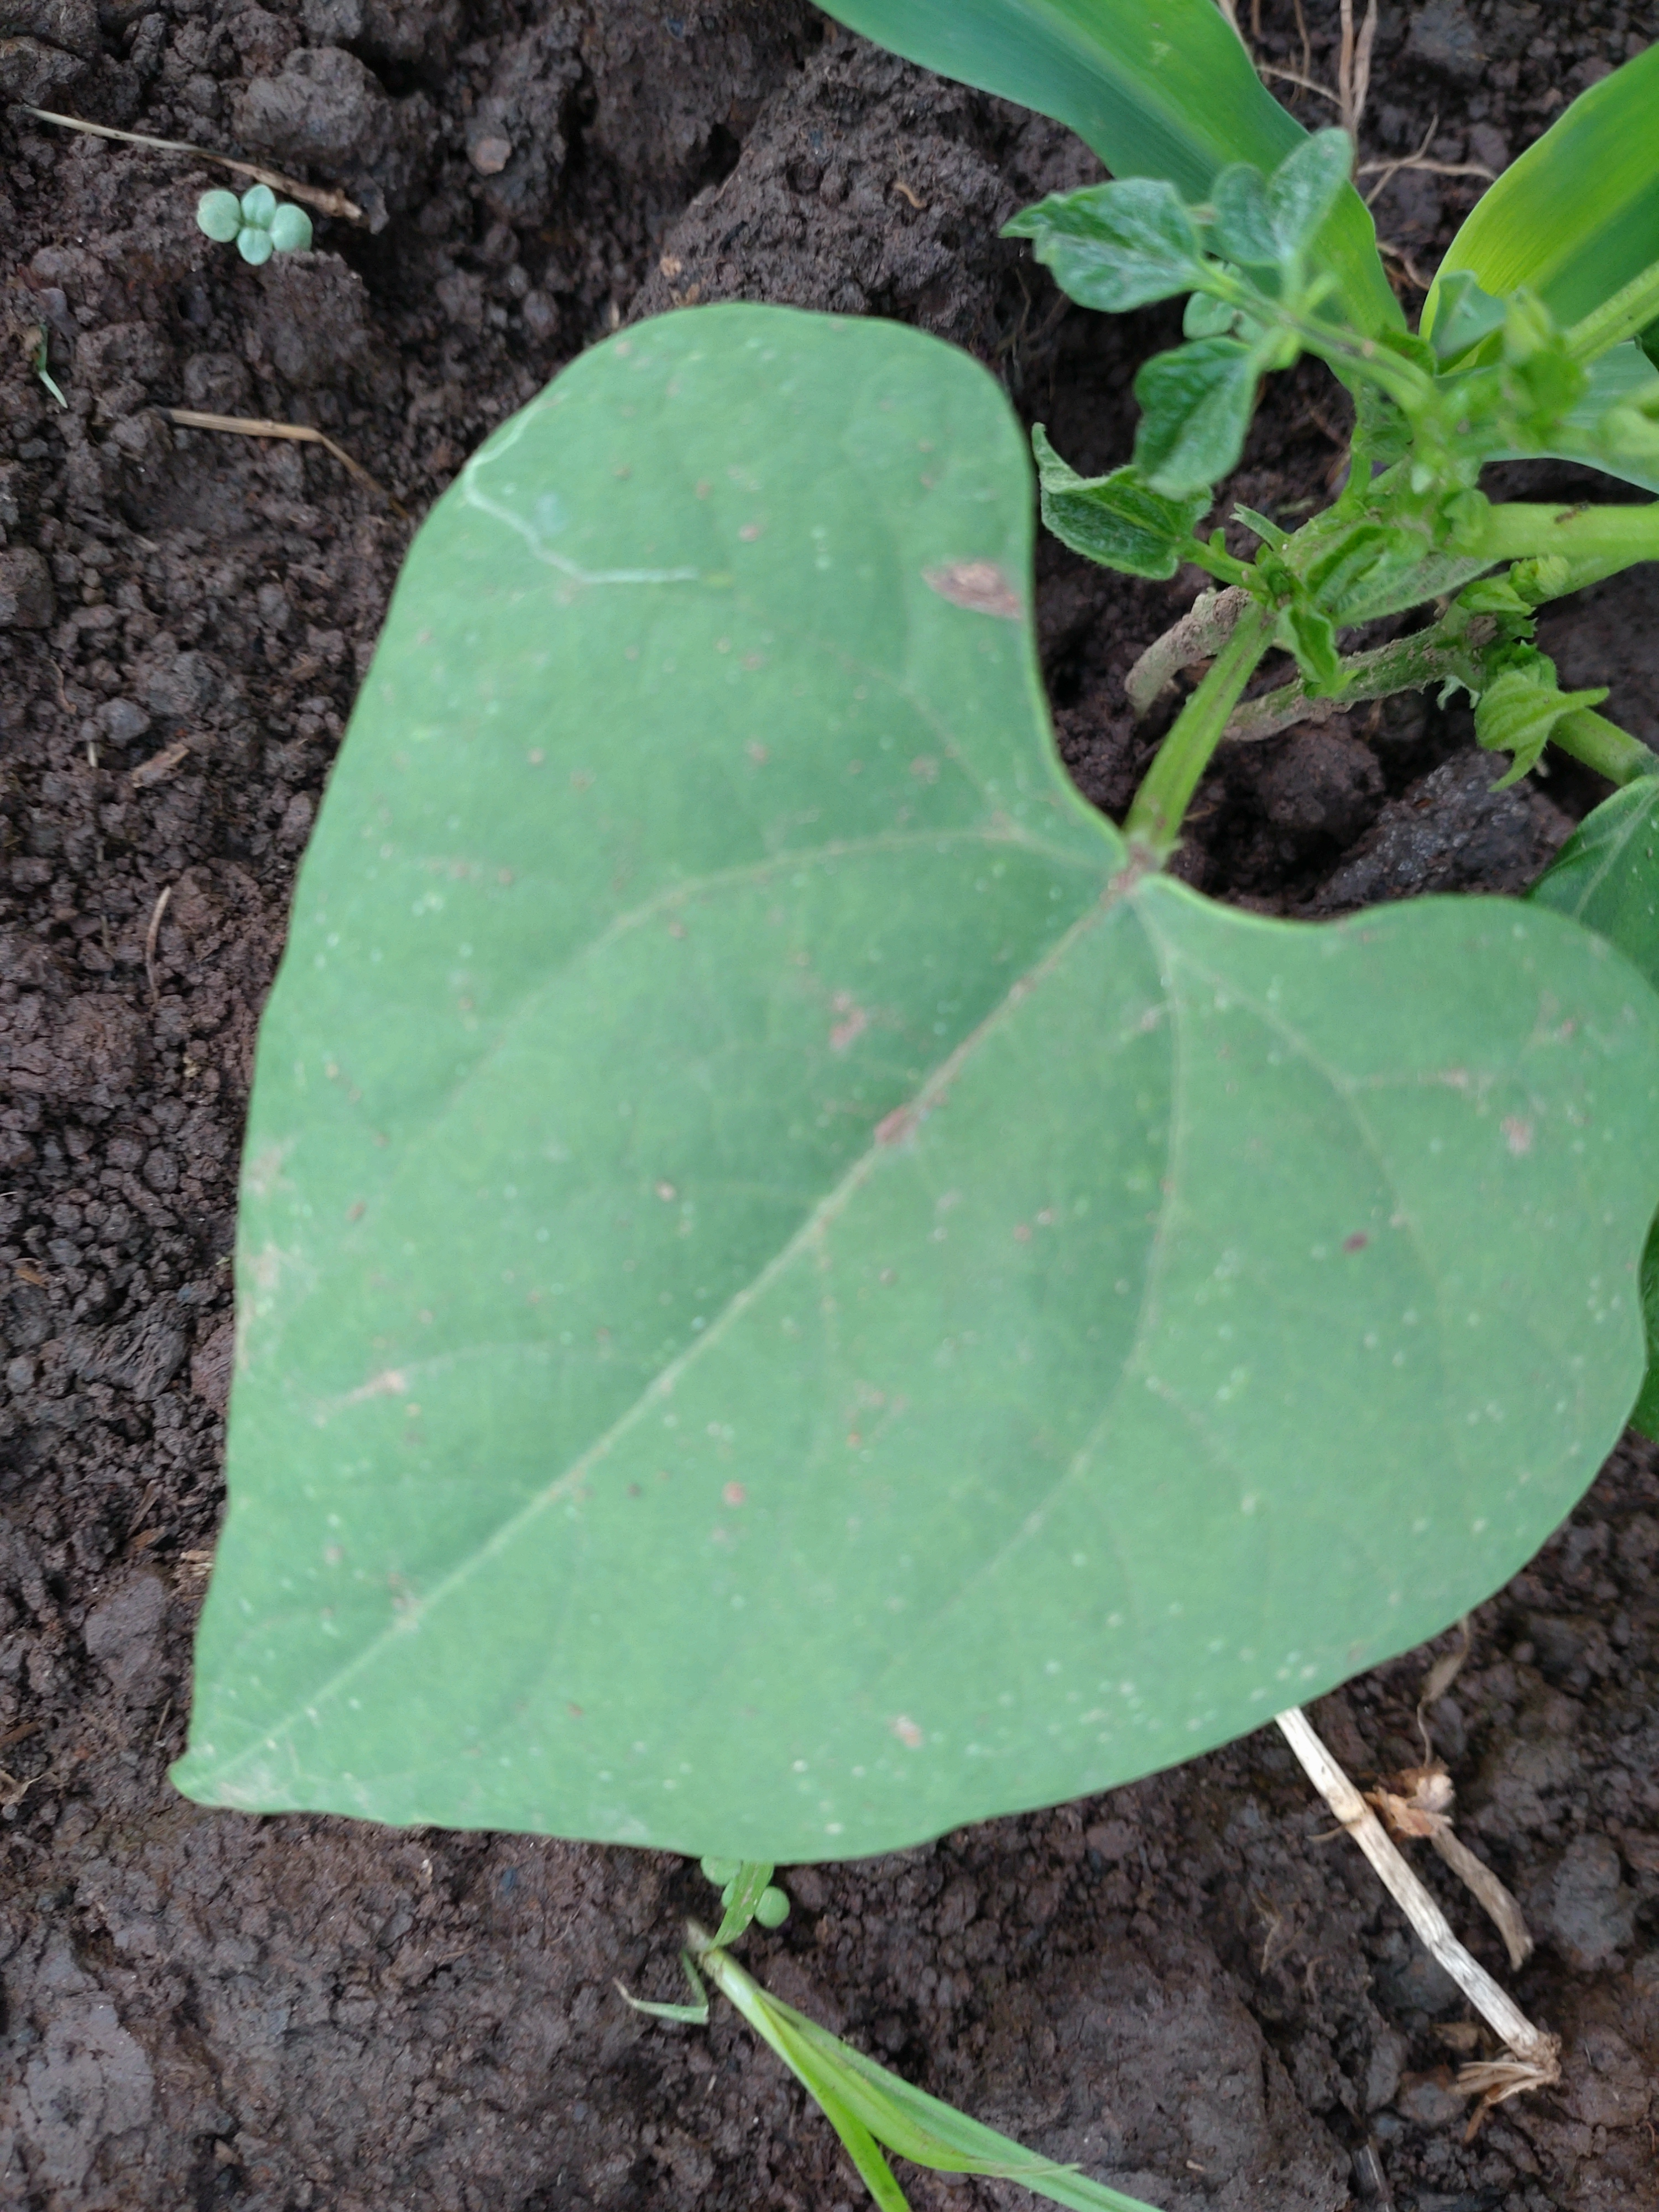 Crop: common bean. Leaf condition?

healthy
